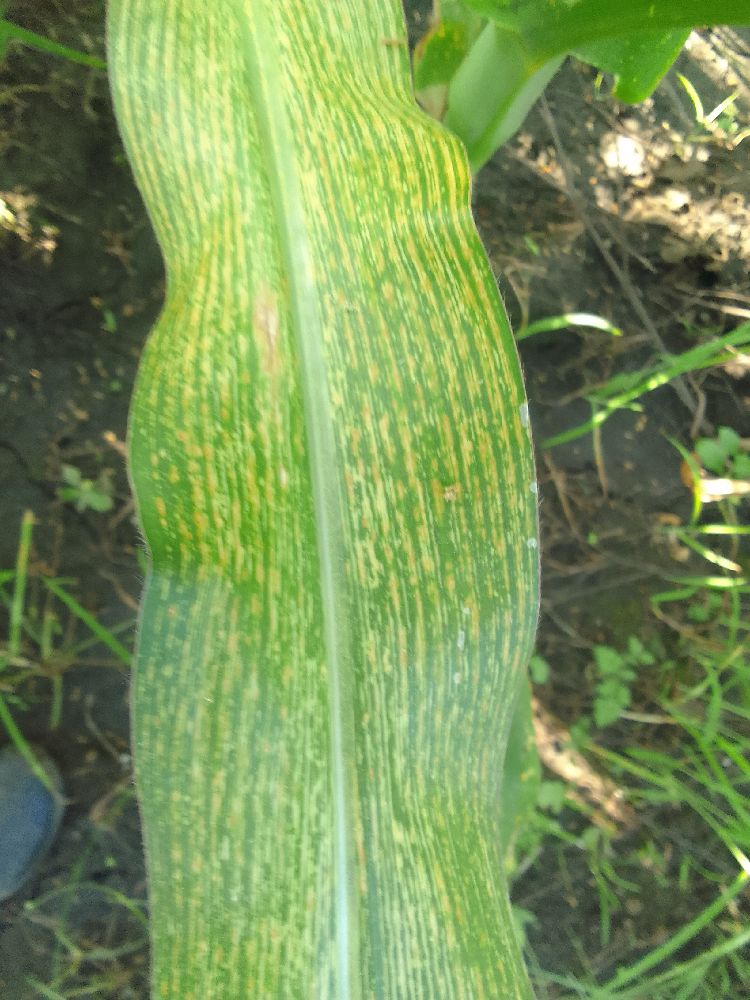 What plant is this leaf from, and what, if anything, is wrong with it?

maize, maize streak virus
